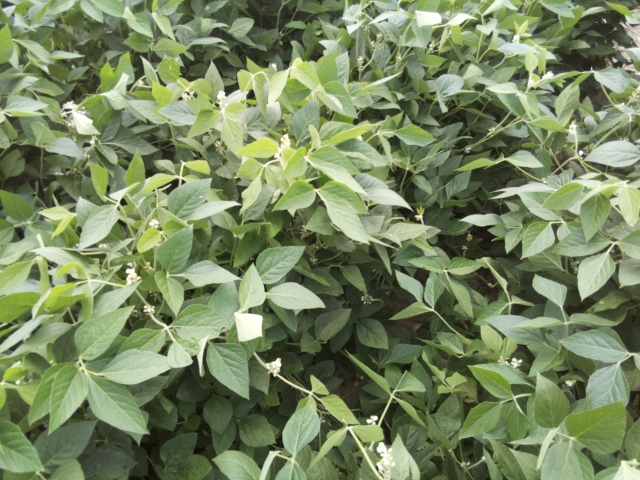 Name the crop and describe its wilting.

soybean, leaves with no wilting
